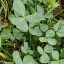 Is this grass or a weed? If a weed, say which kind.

unstructured weed
